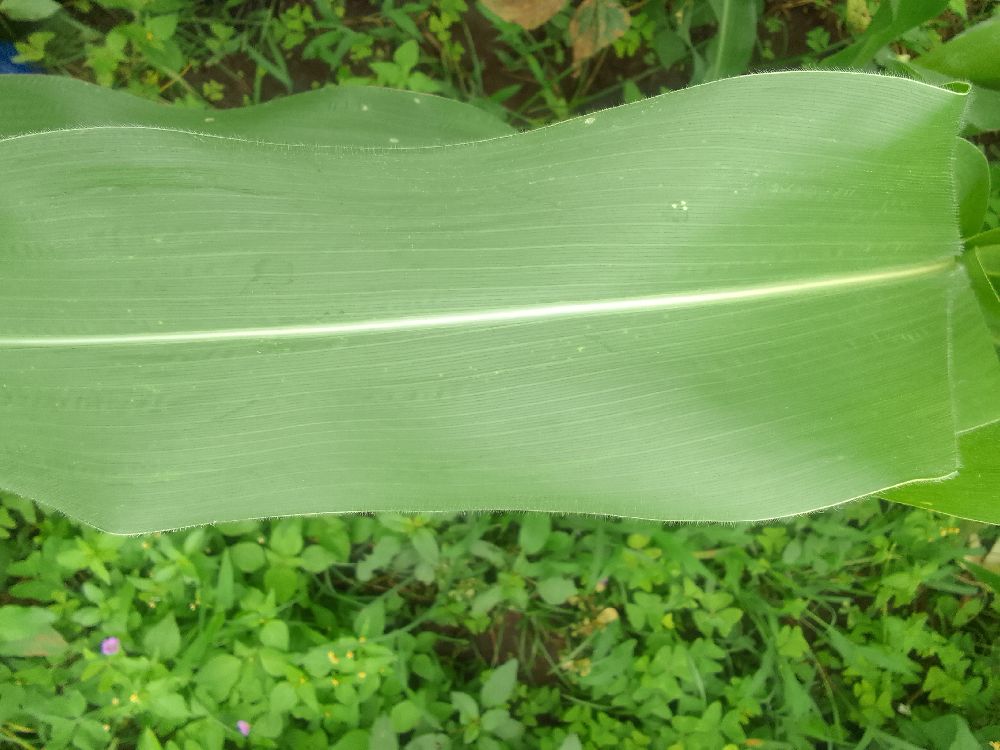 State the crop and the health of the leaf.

maize, healthy
